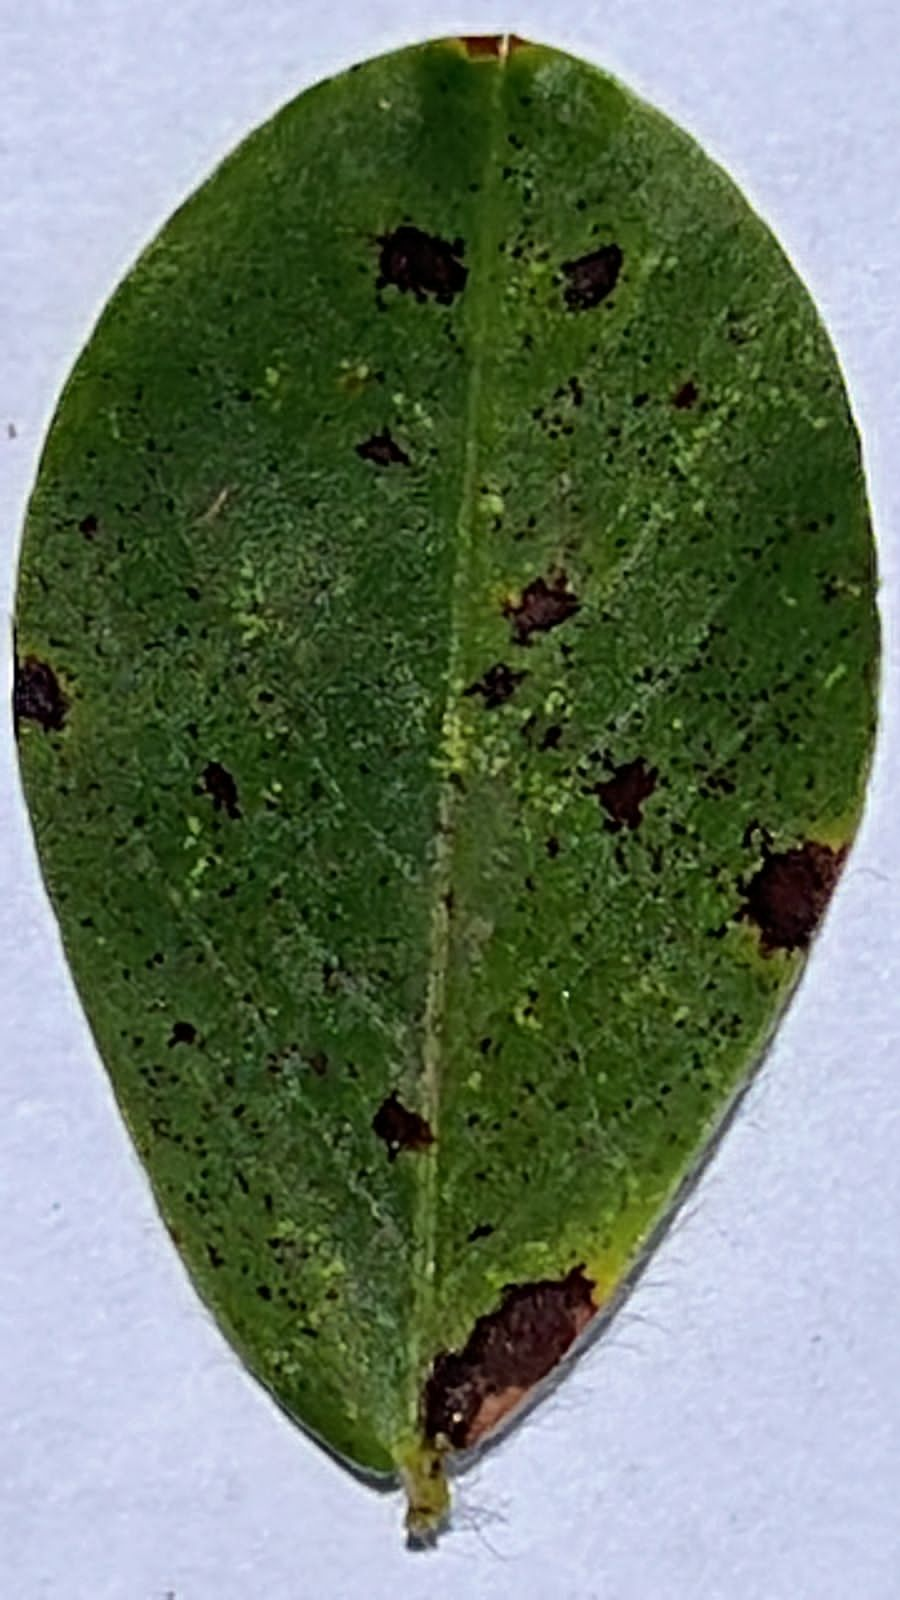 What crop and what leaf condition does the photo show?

peanut, nothapassalora personata
